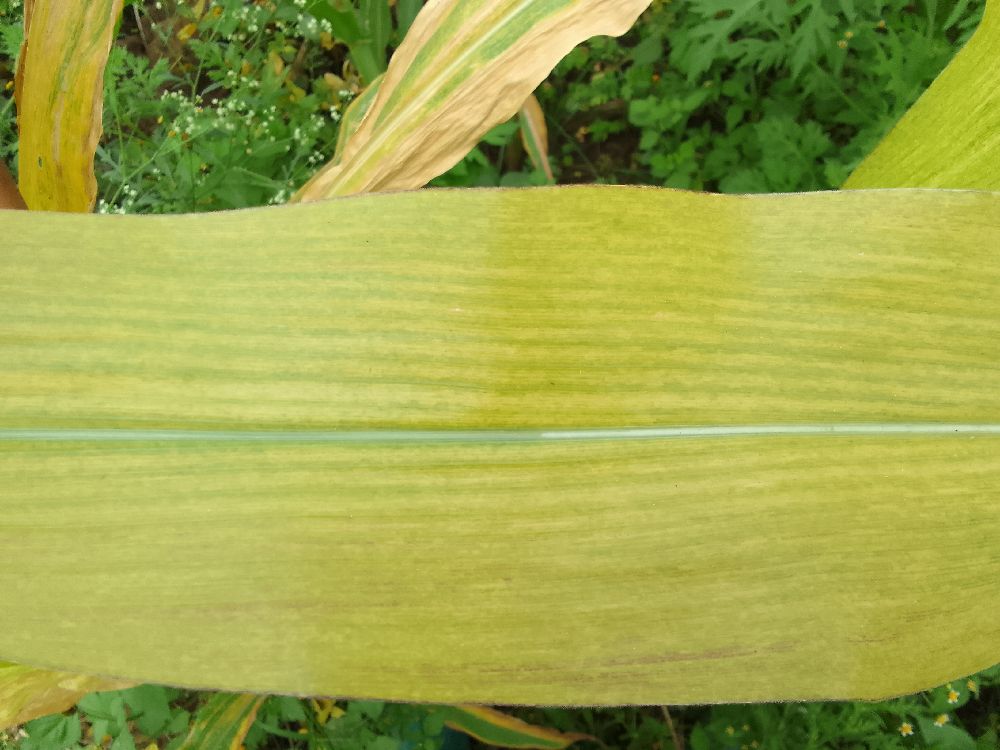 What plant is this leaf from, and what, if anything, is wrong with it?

maize, maize lethal necrosis
